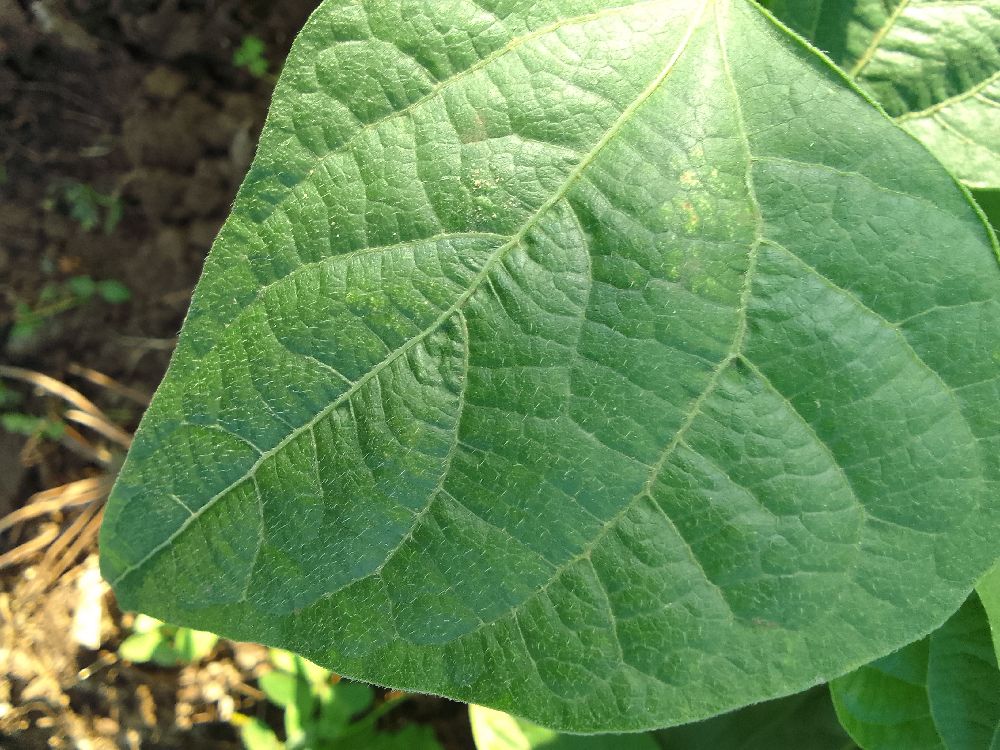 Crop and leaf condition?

common bean, healthy
